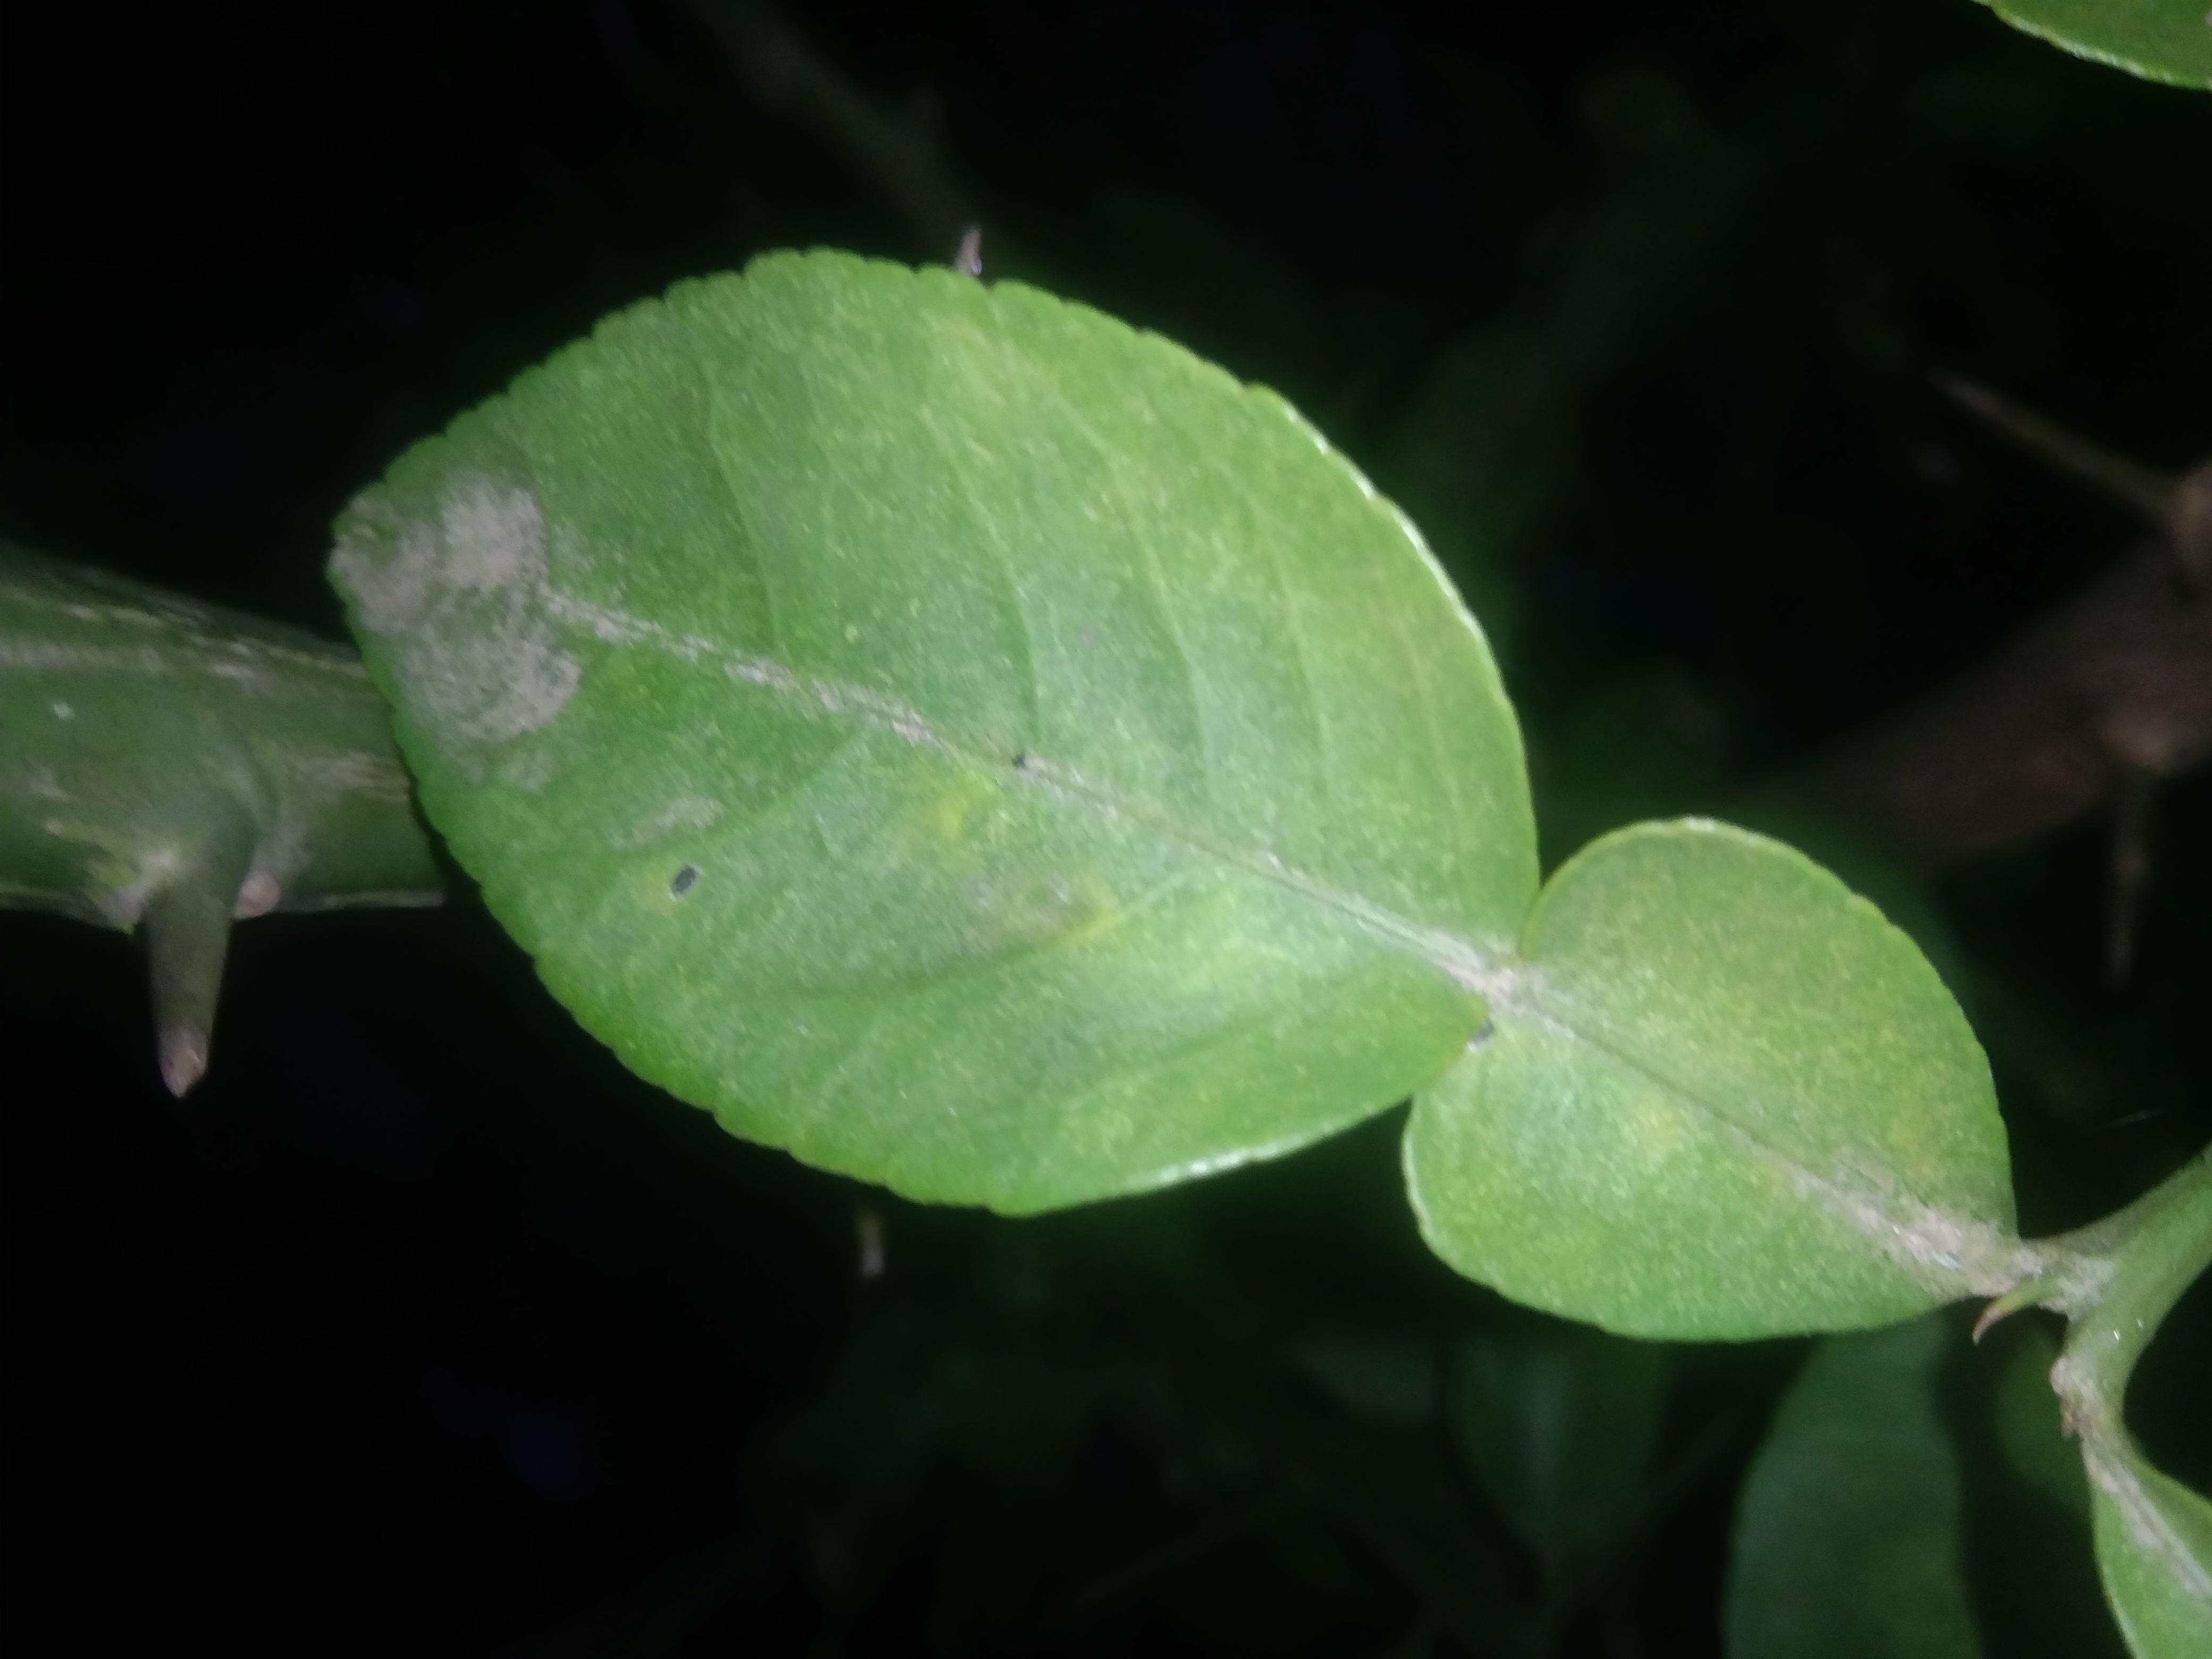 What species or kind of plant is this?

lemon
